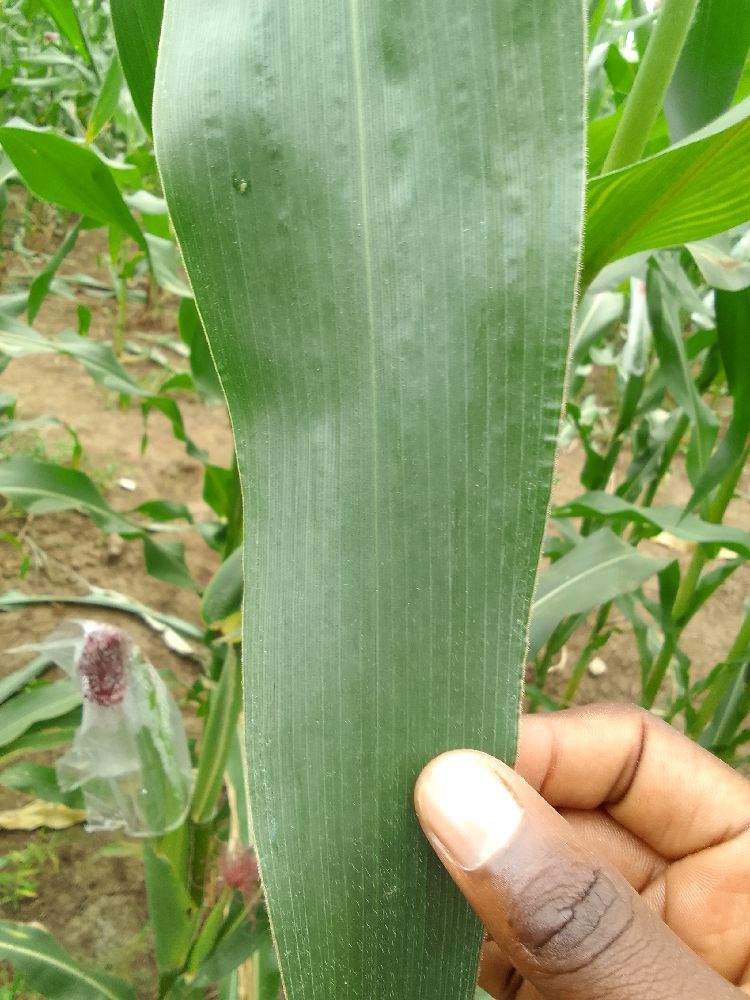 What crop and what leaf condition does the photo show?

maize, healthy
